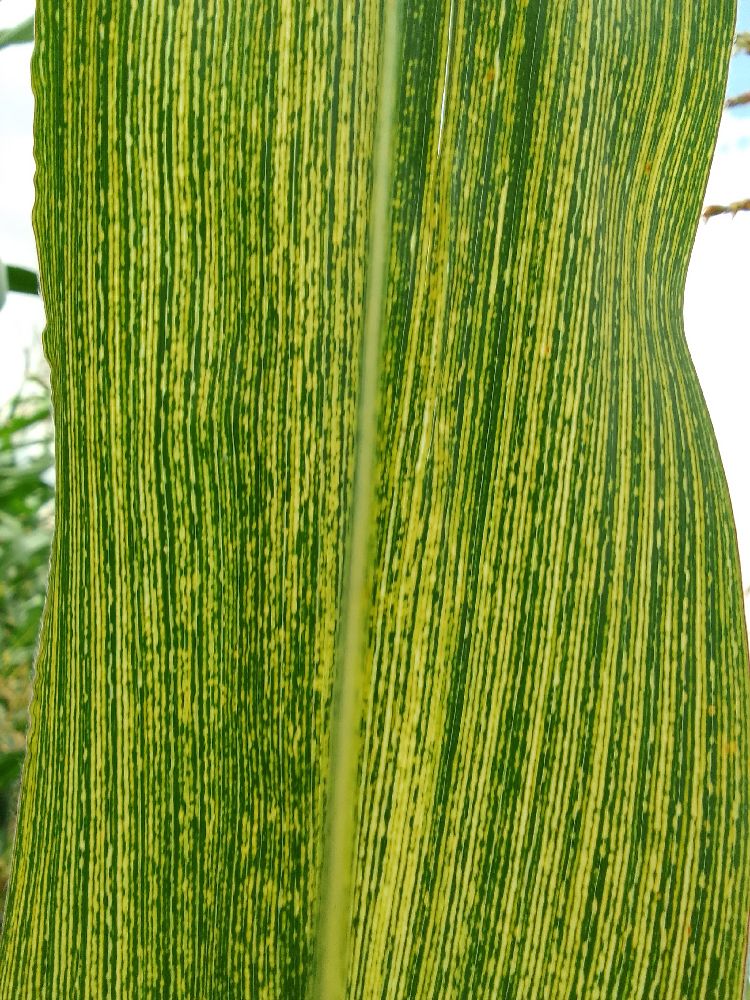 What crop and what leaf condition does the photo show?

maize, maize streak virus
